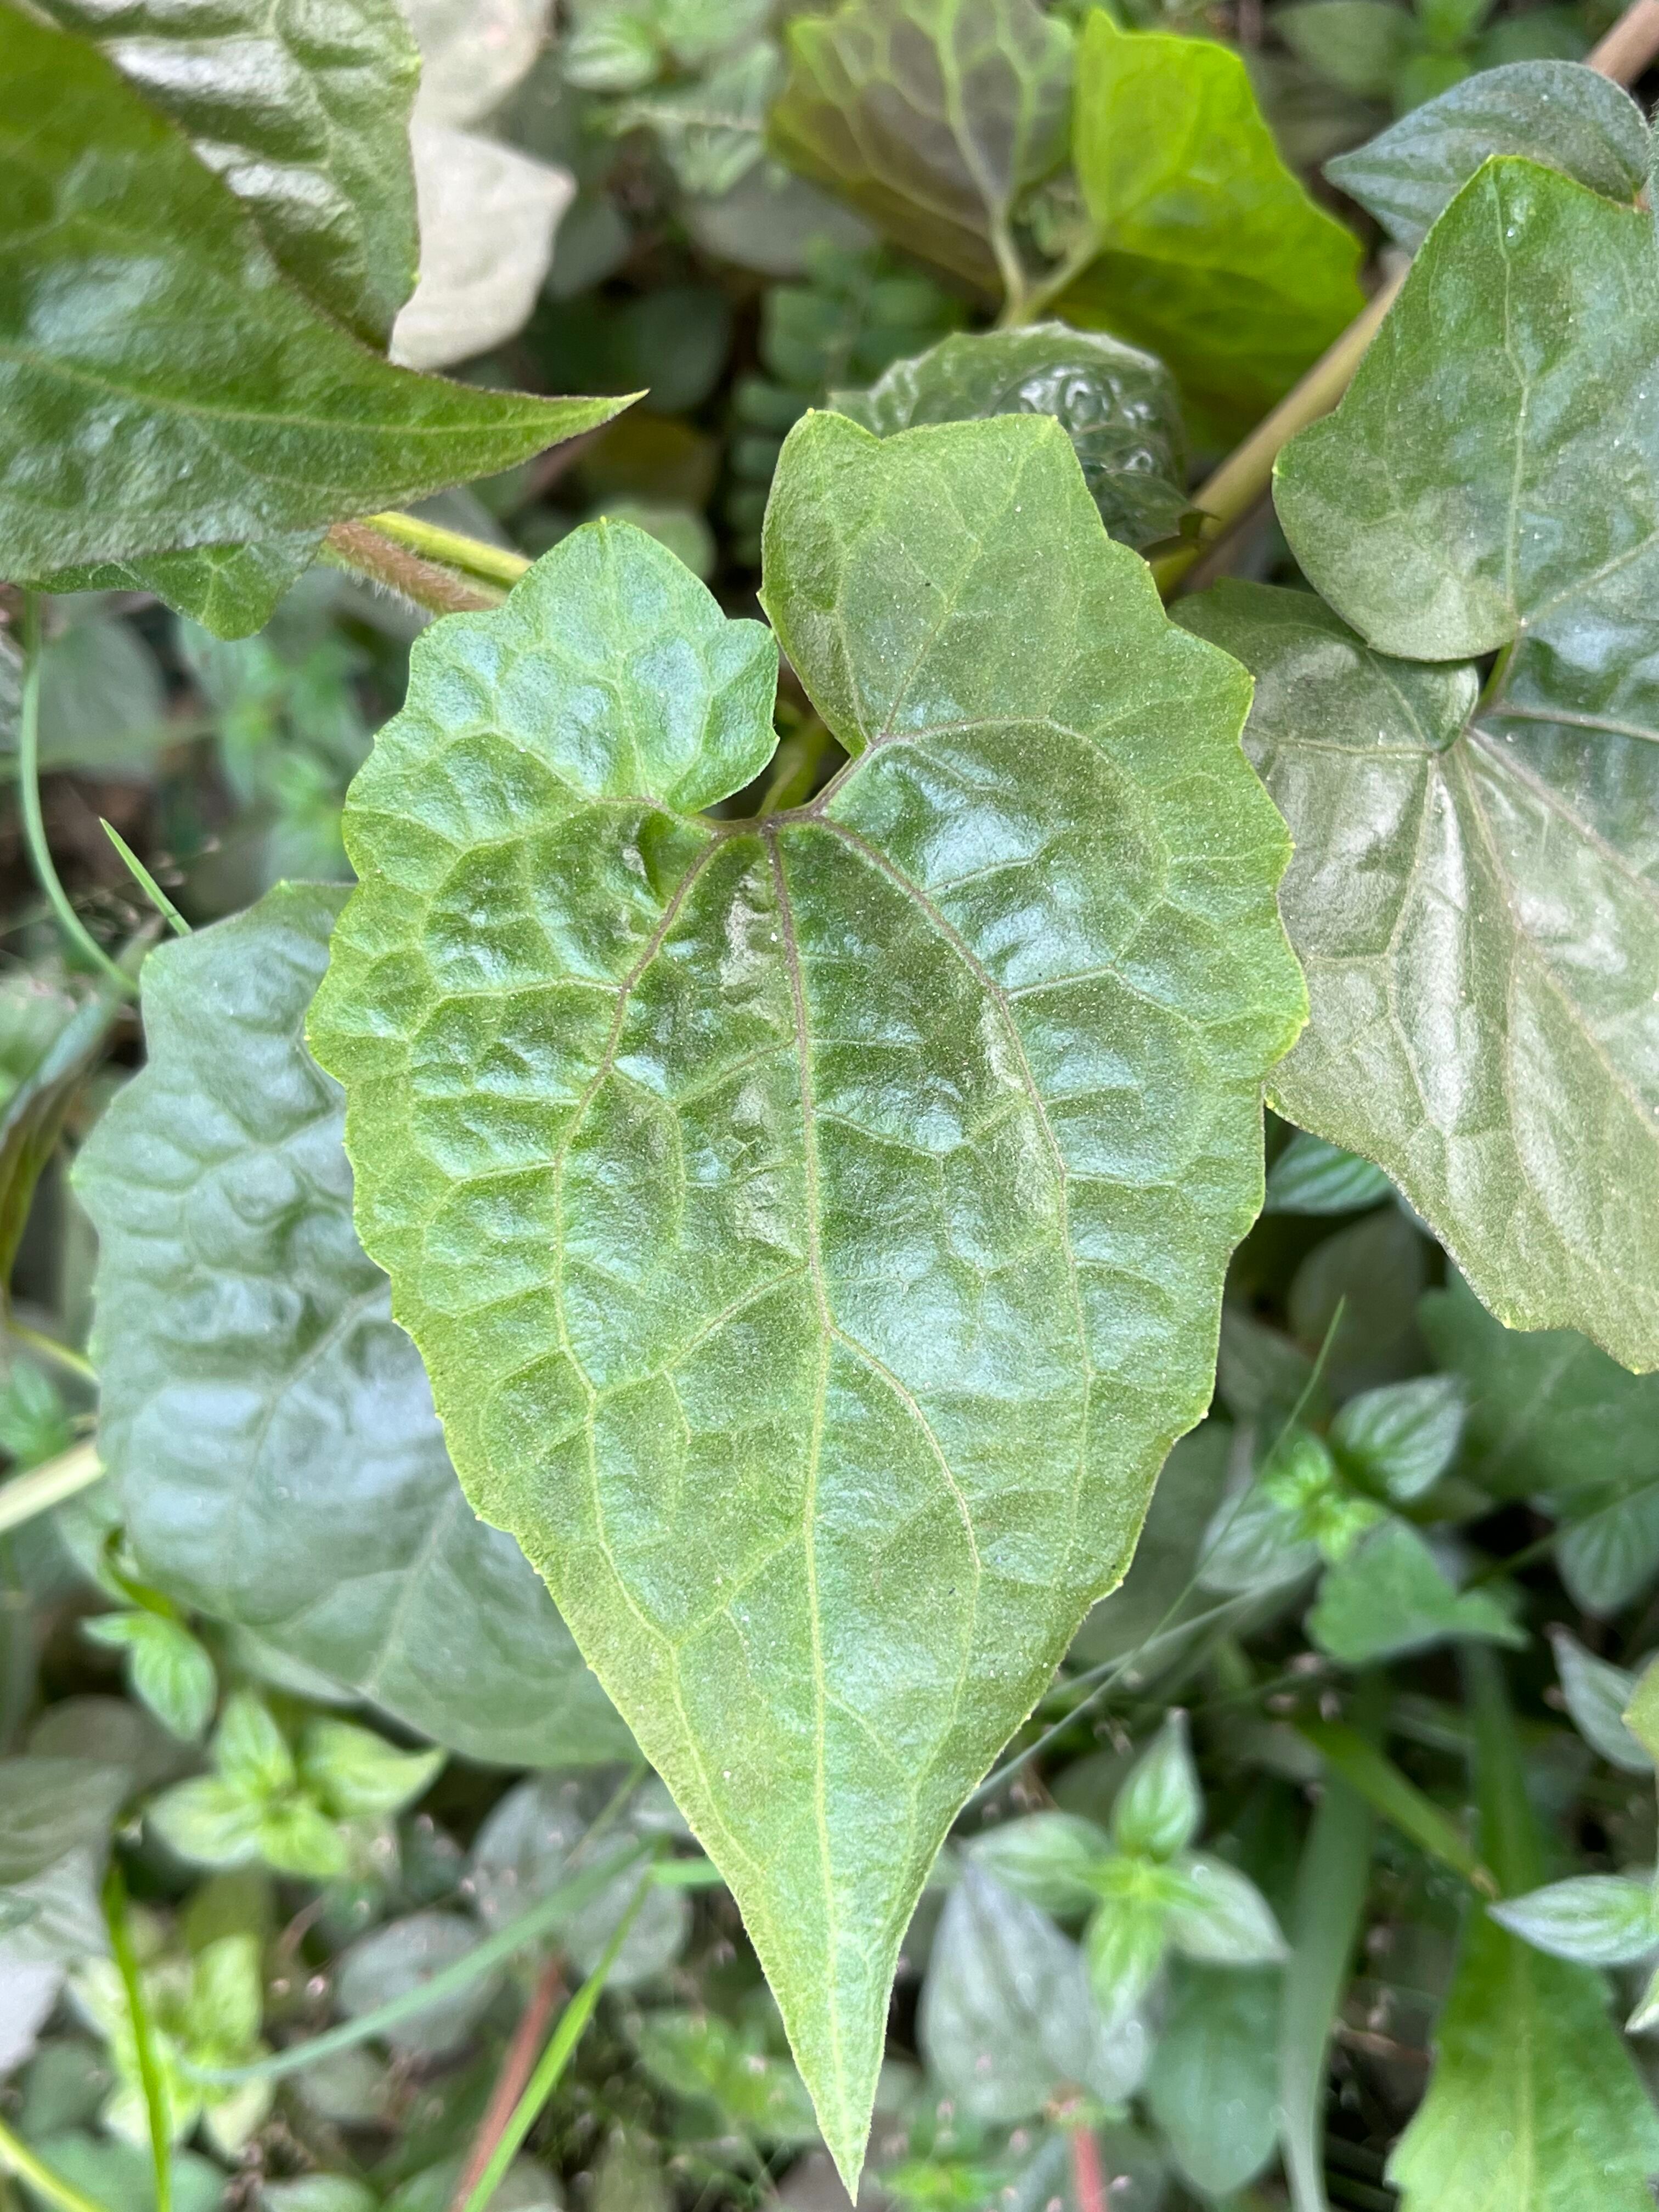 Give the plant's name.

bitter vine
